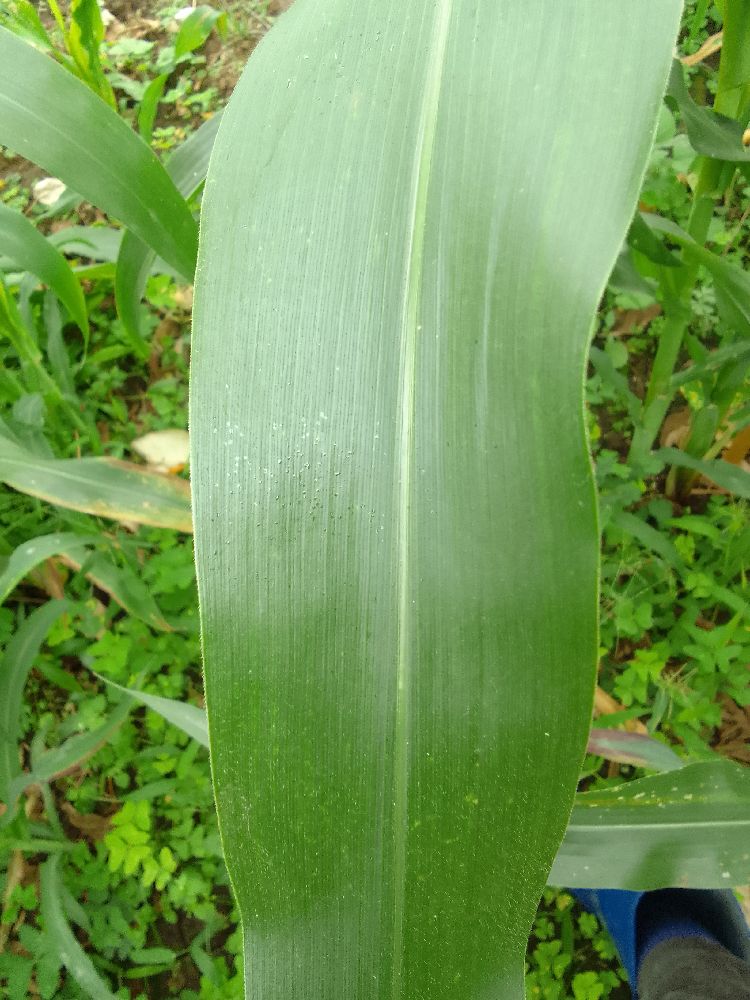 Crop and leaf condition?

maize, healthy
